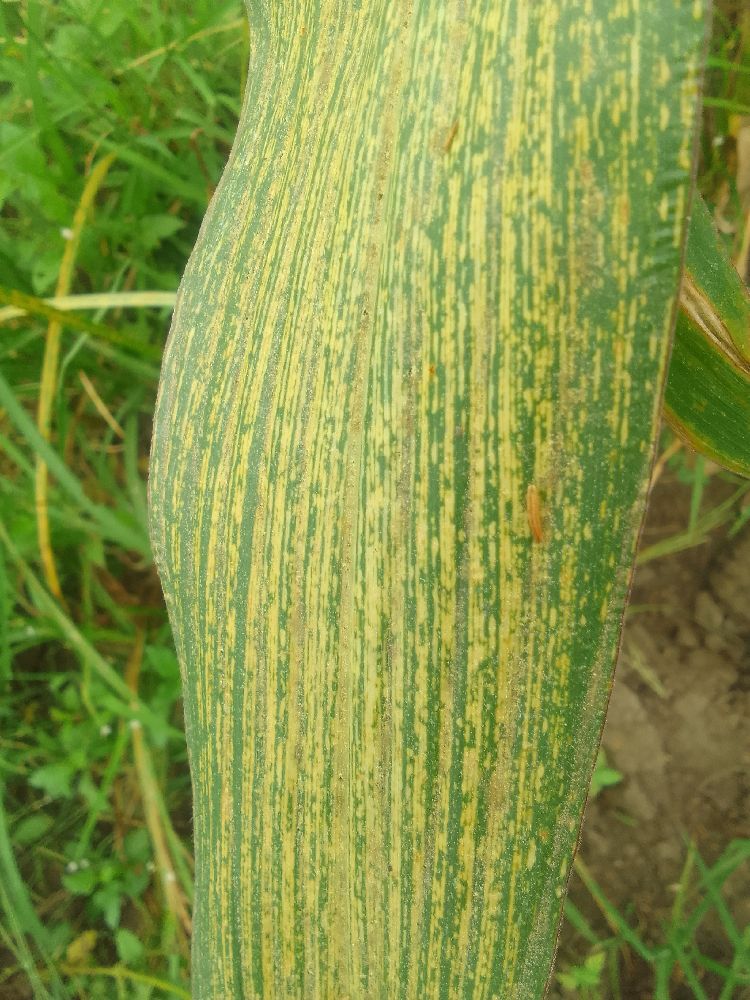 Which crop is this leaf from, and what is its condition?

maize, maize streak virus
